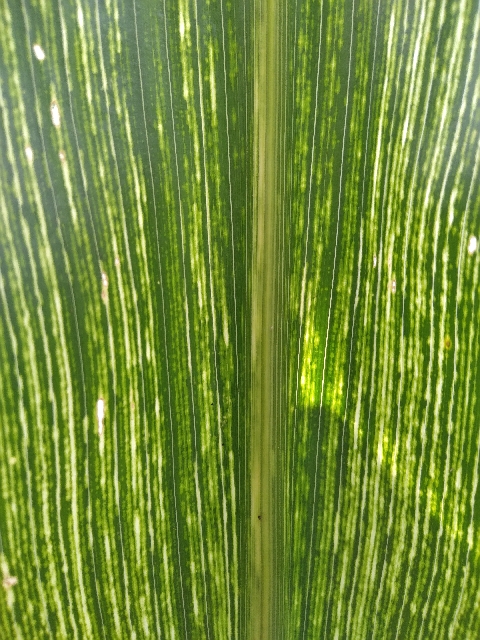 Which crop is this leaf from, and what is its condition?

maize, maize streak virus
